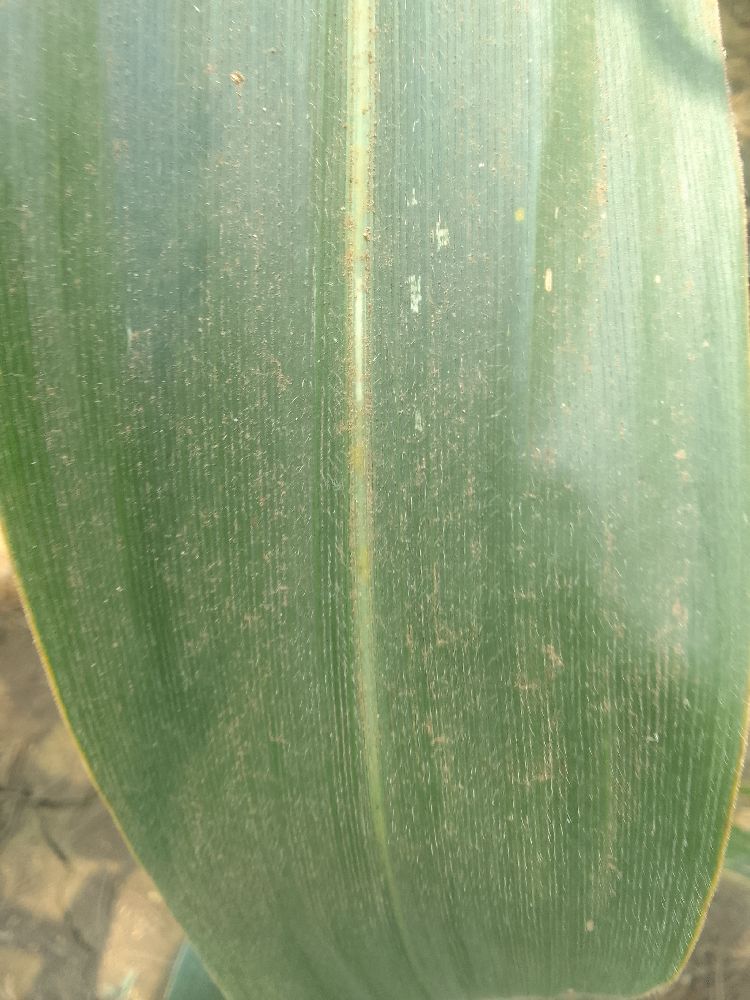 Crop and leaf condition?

maize, healthy
